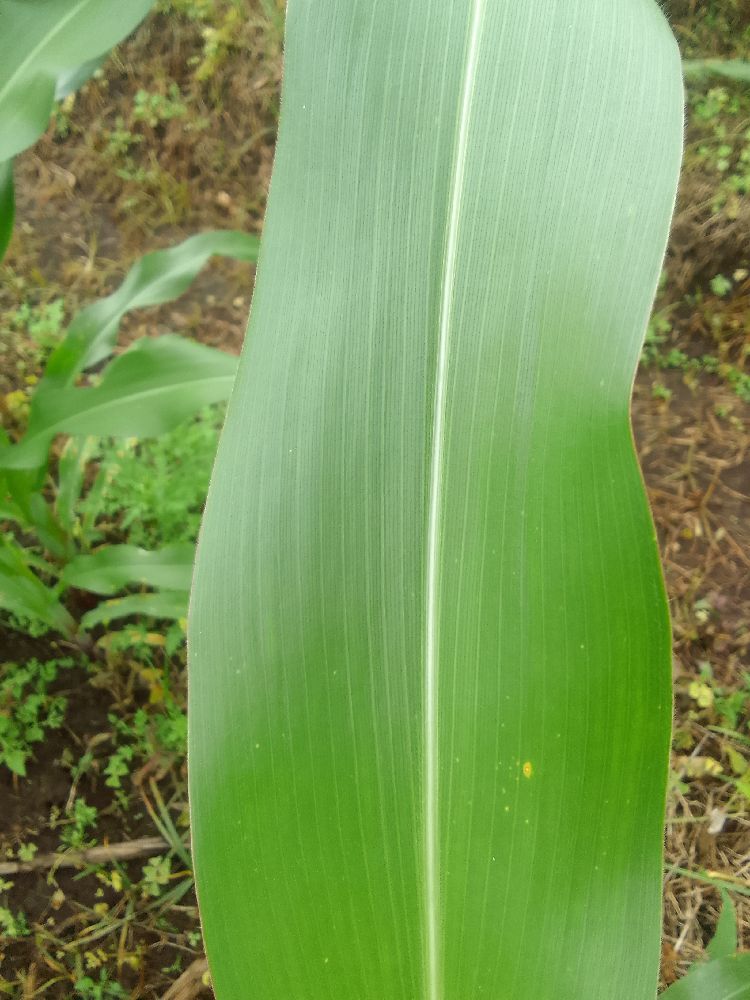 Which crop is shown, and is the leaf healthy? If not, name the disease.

maize, healthy
